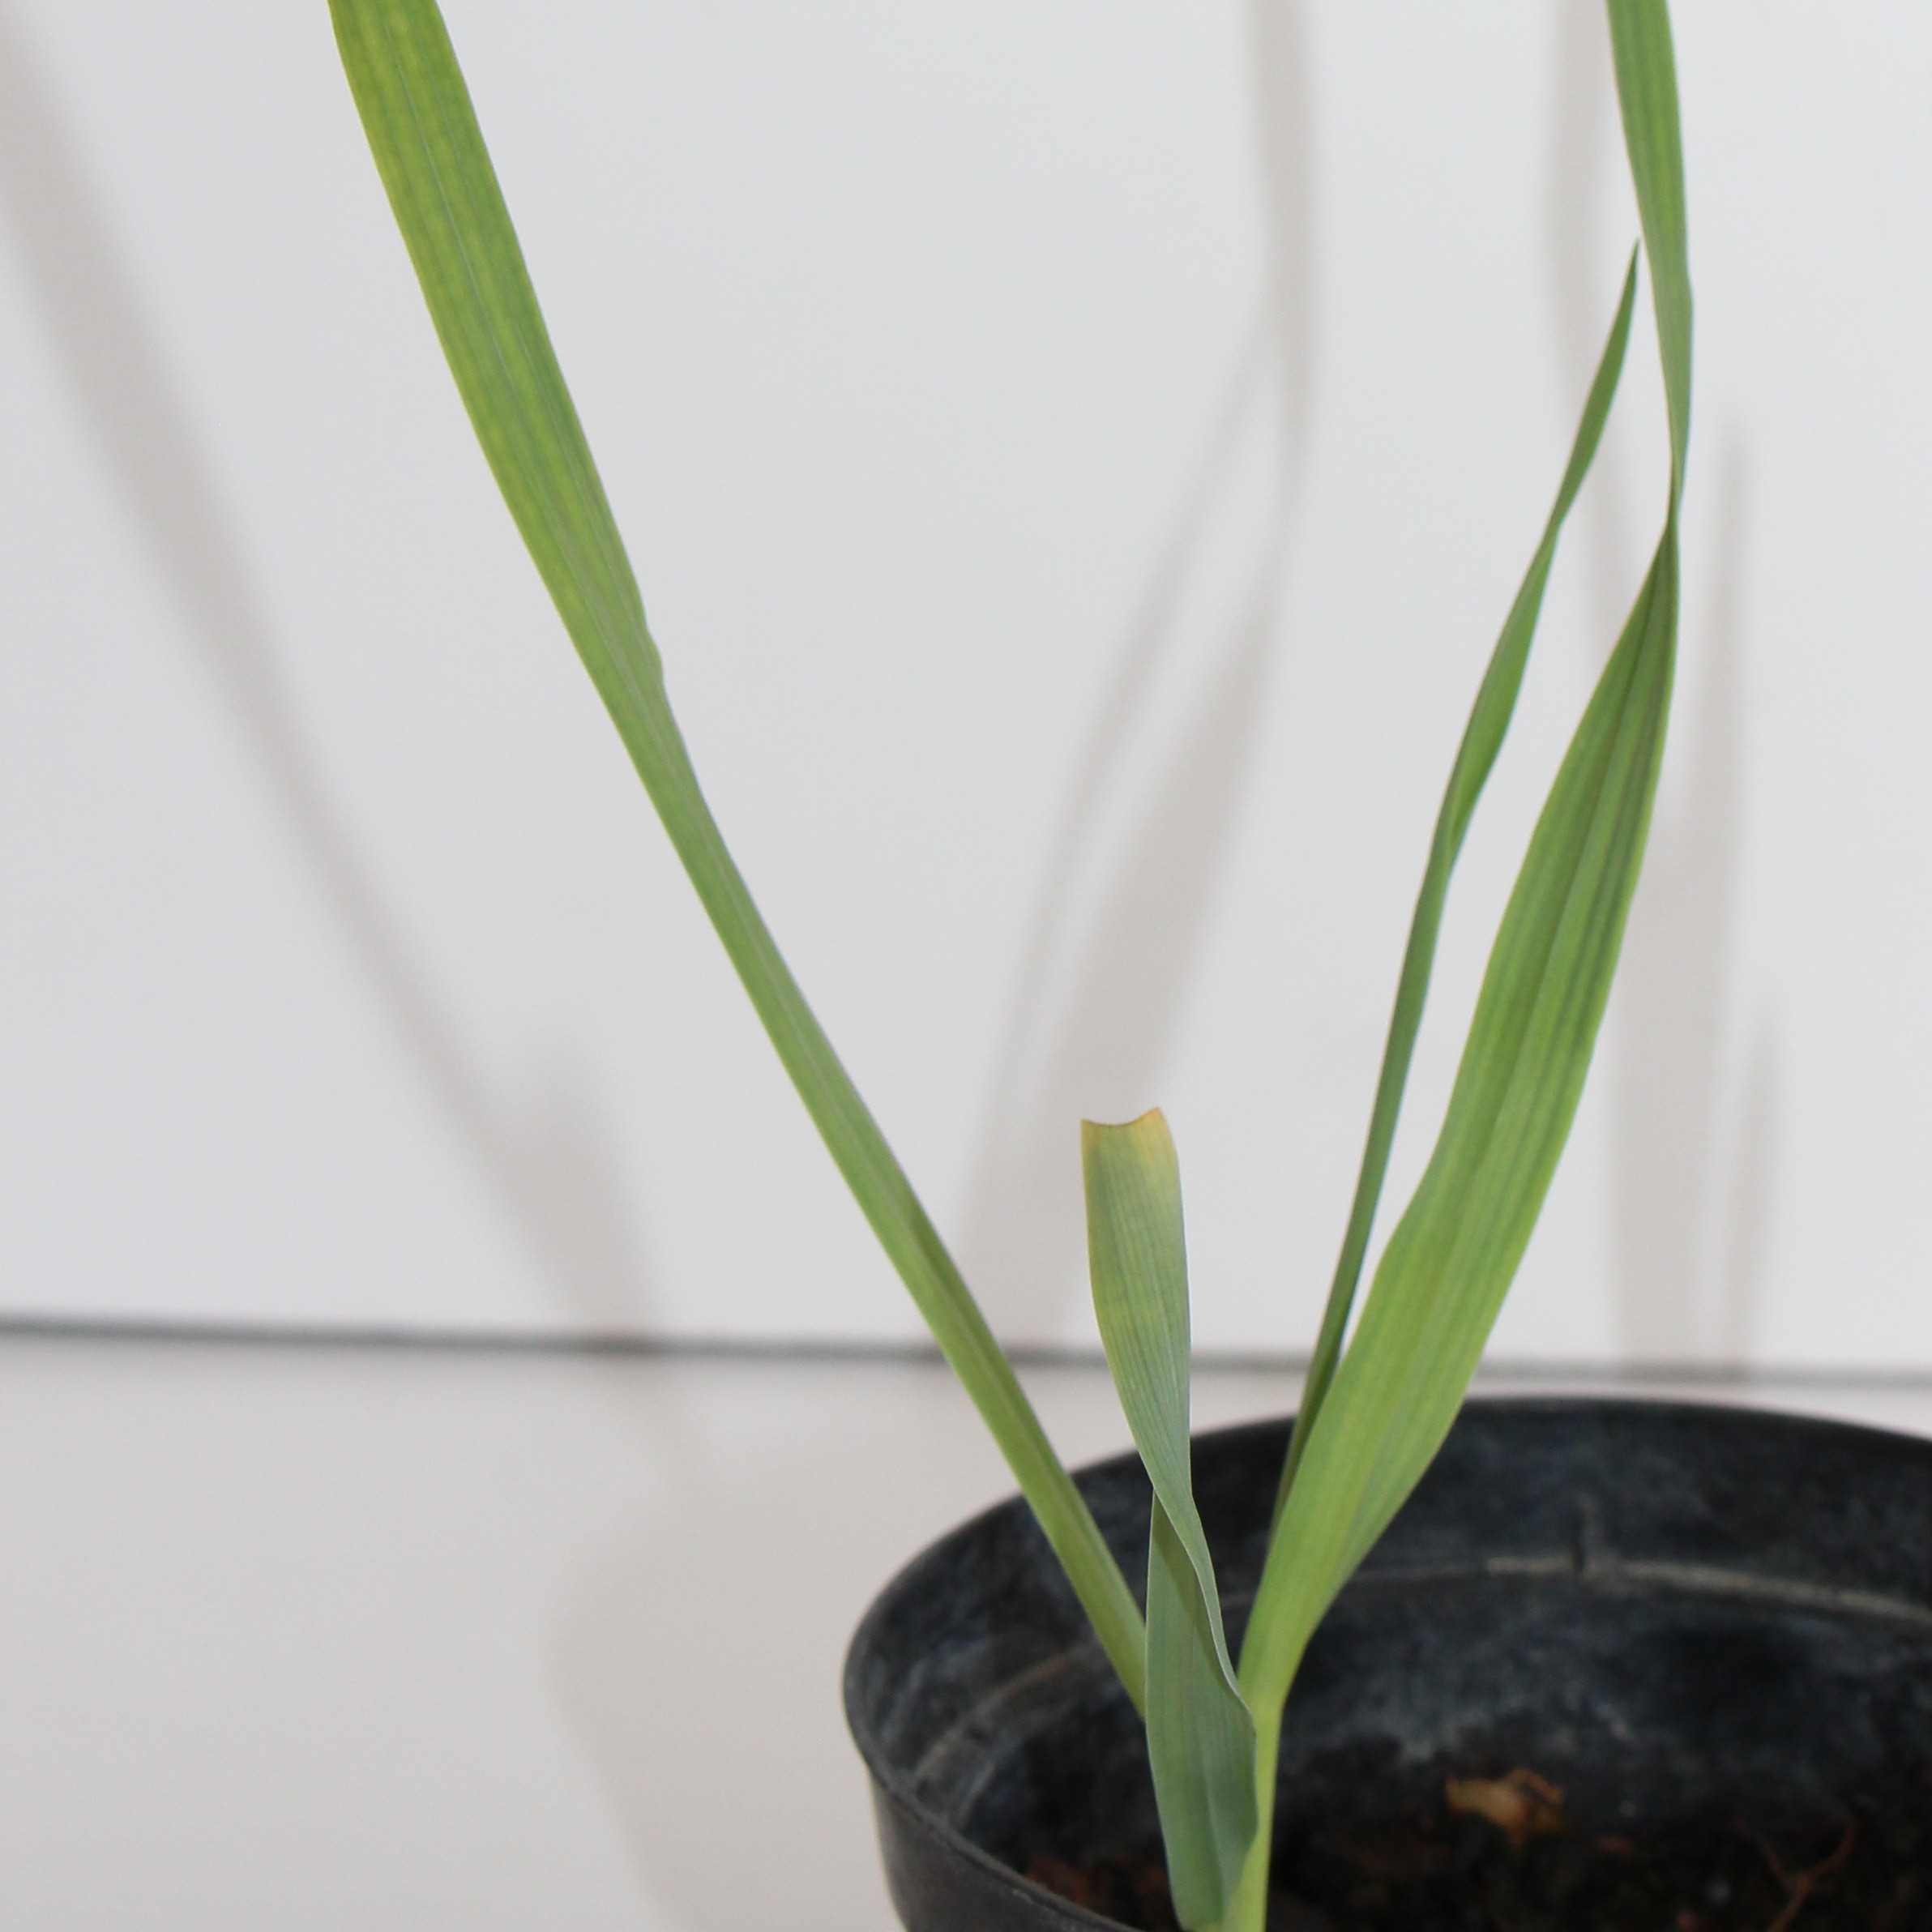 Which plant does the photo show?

Avena sterilis
